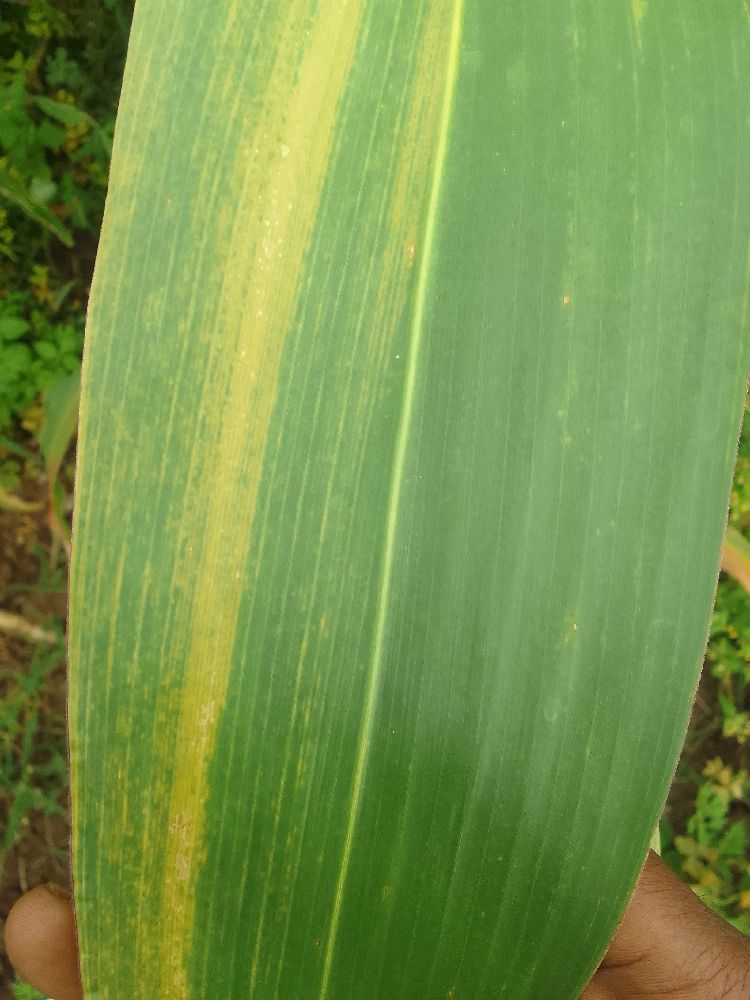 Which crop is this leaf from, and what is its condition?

maize, maize lethal necrosis
